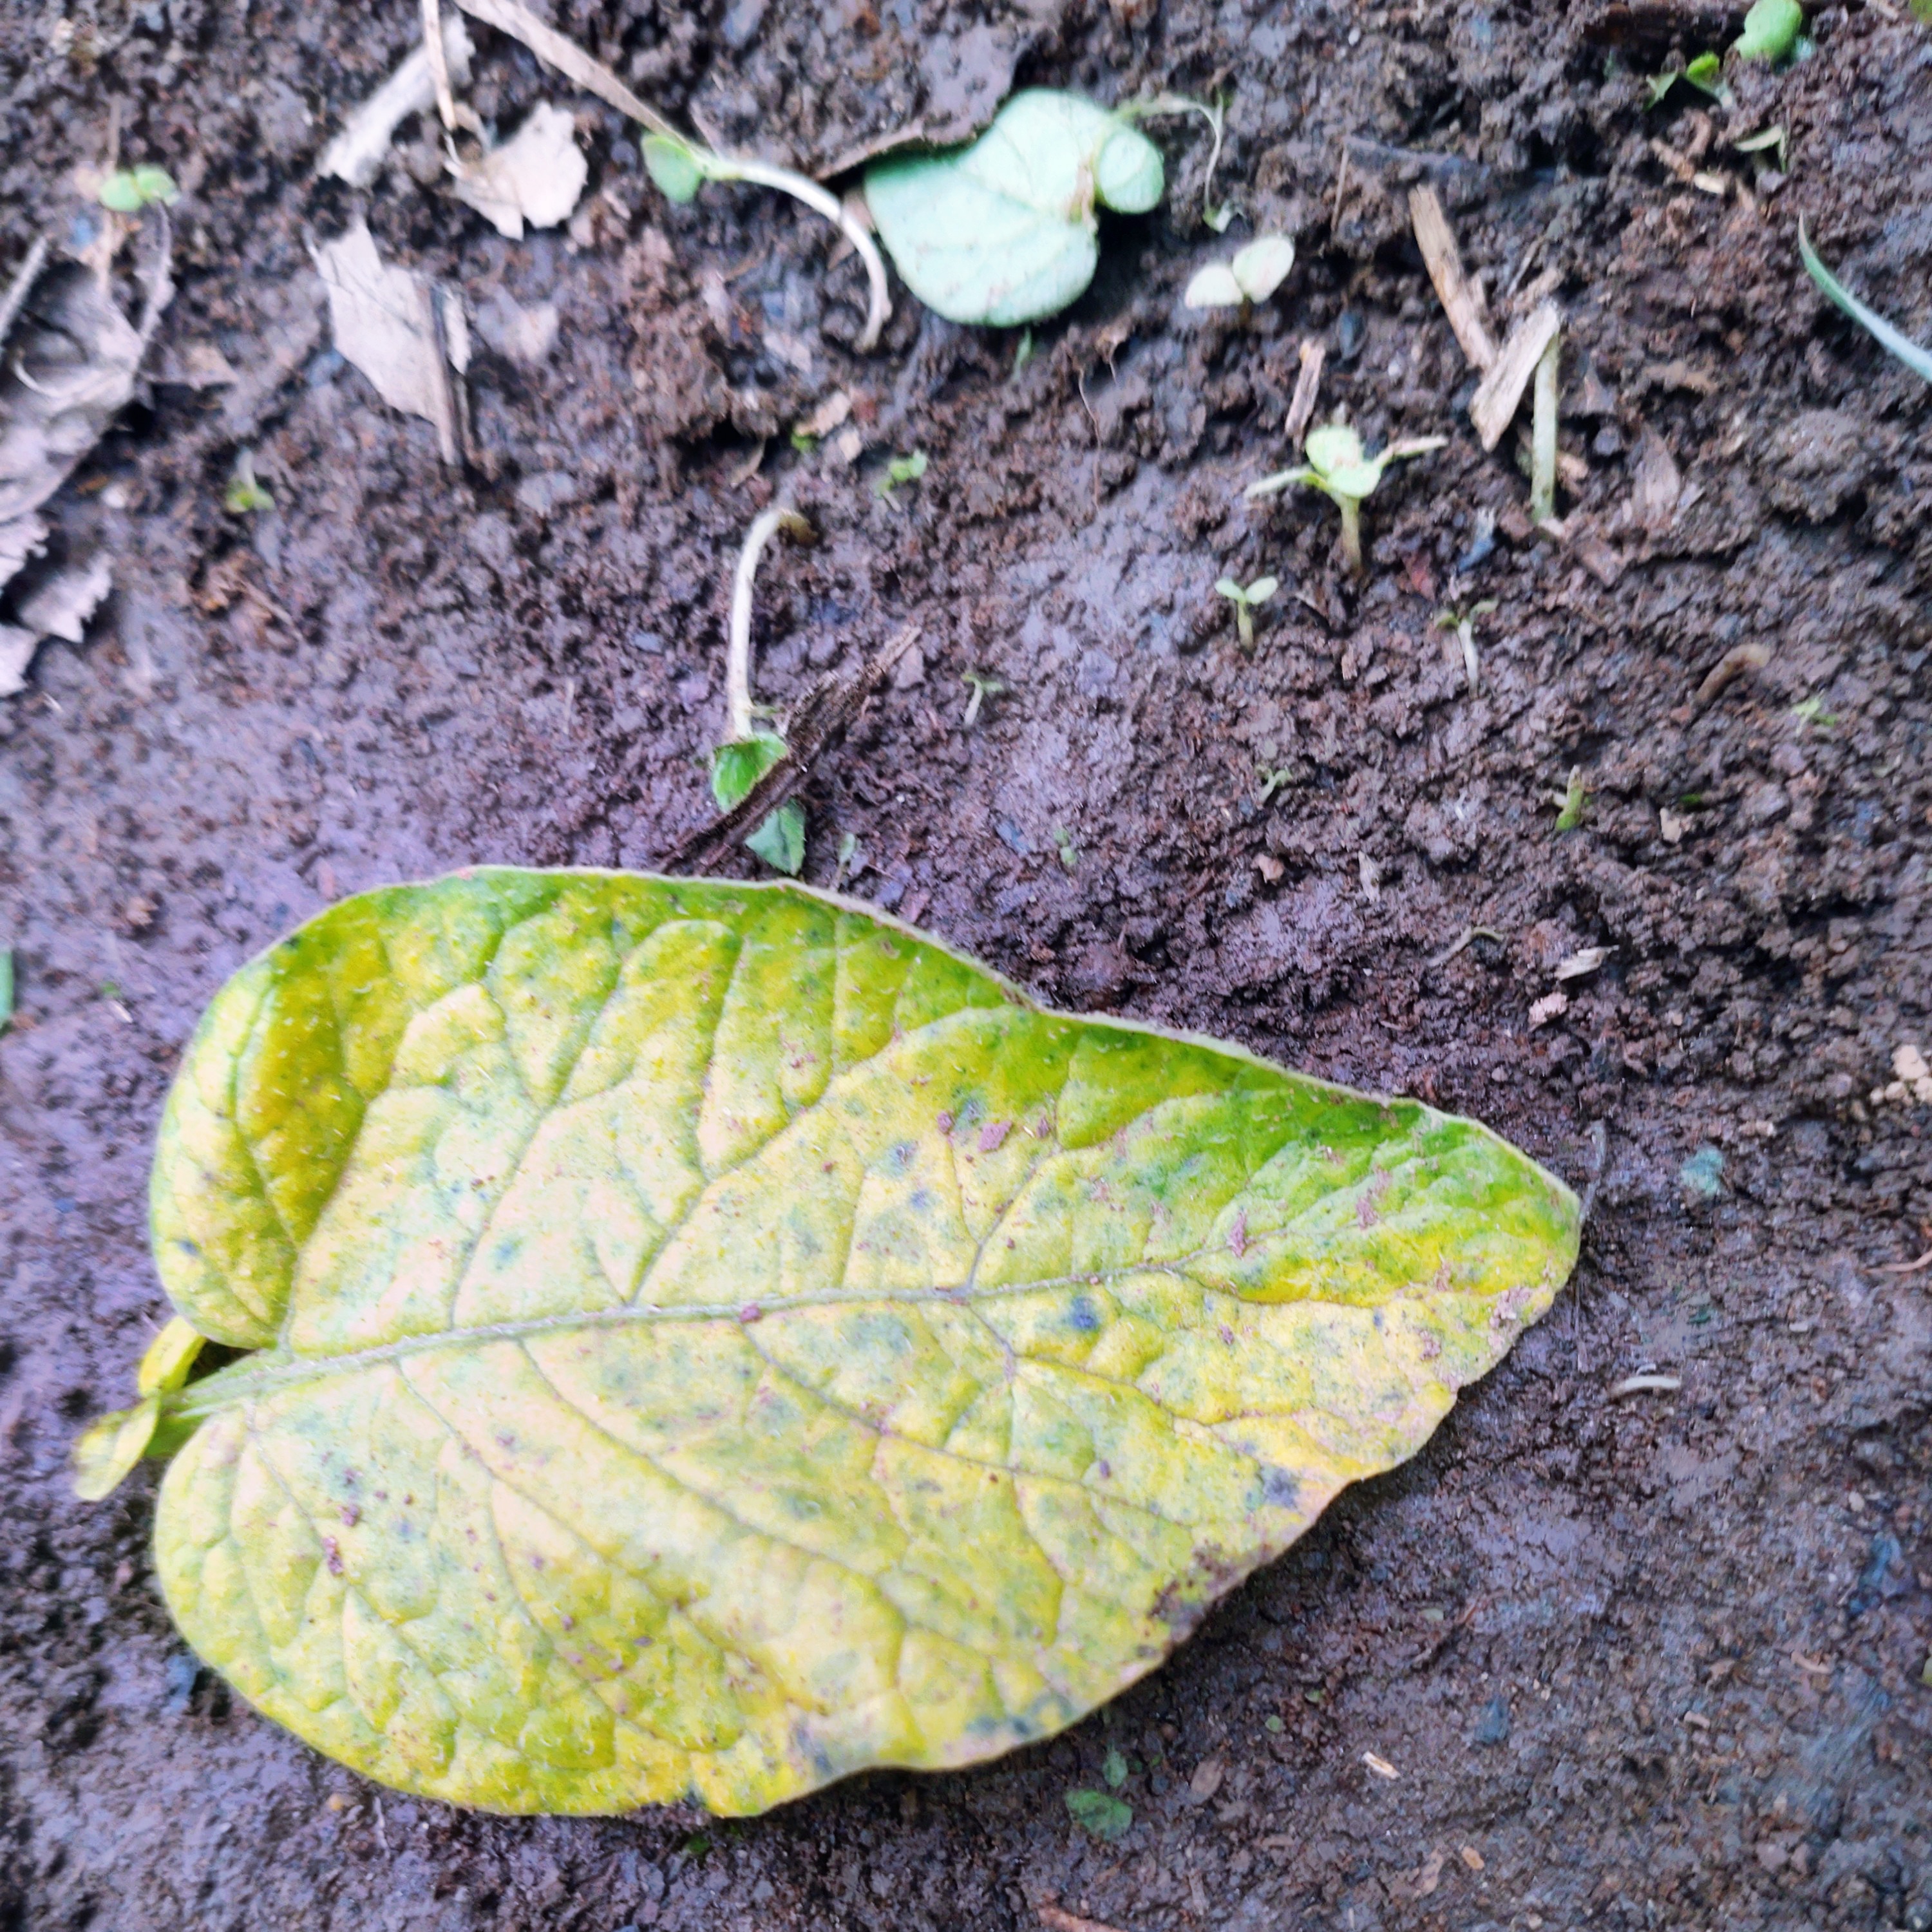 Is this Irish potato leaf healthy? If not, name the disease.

late blight
